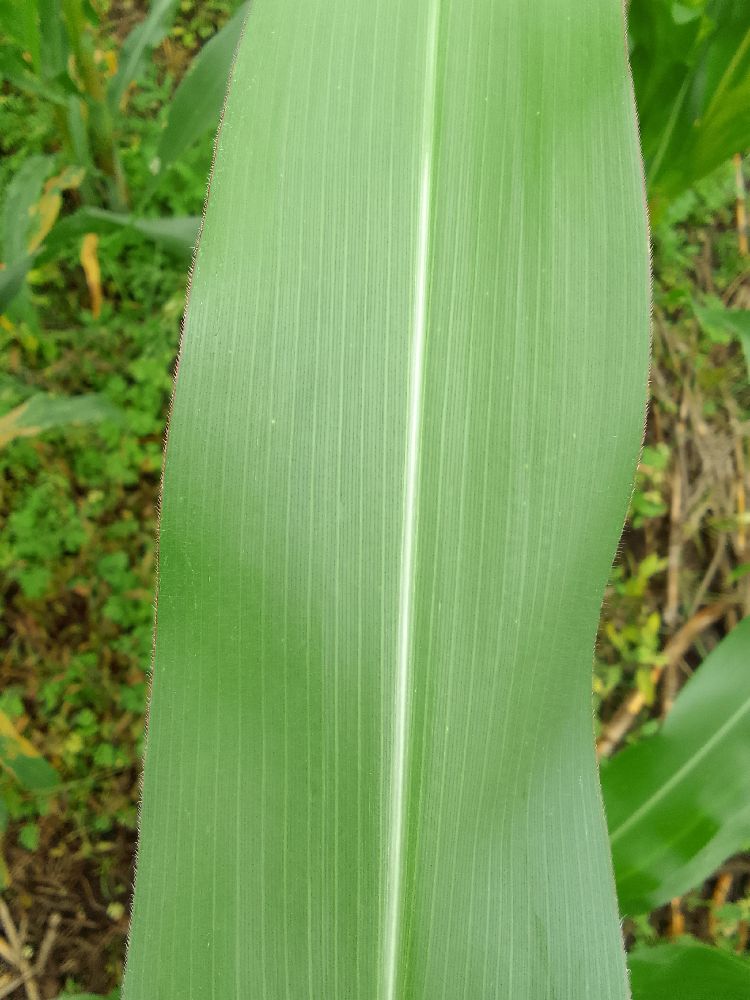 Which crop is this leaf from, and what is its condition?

maize, healthy
